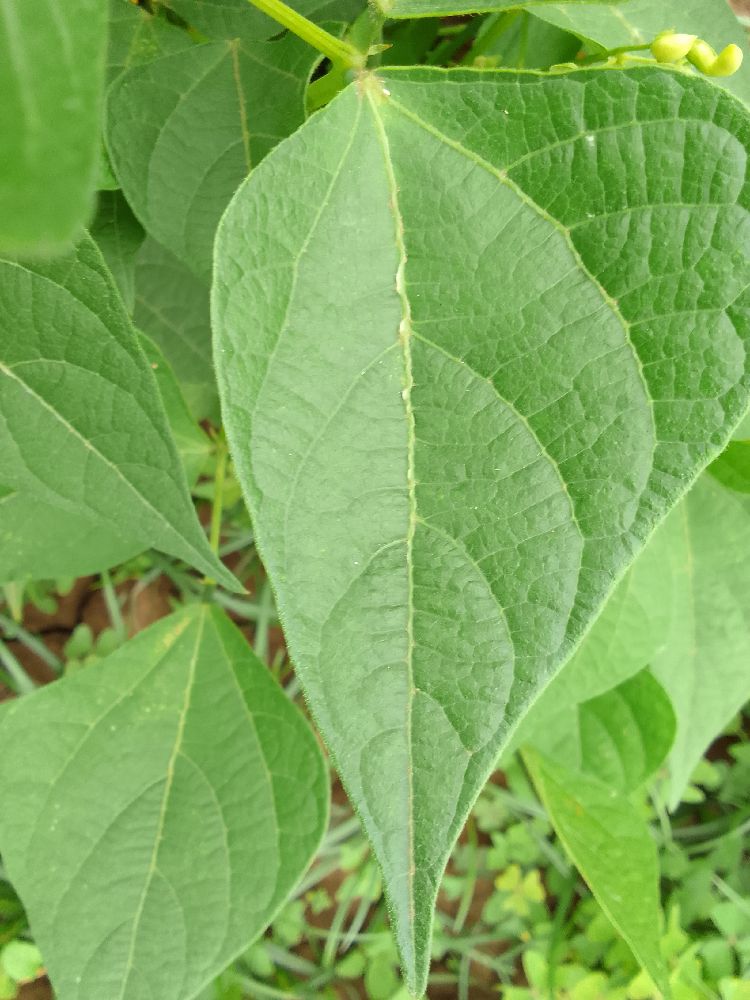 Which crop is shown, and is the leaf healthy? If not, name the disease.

common bean, healthy
